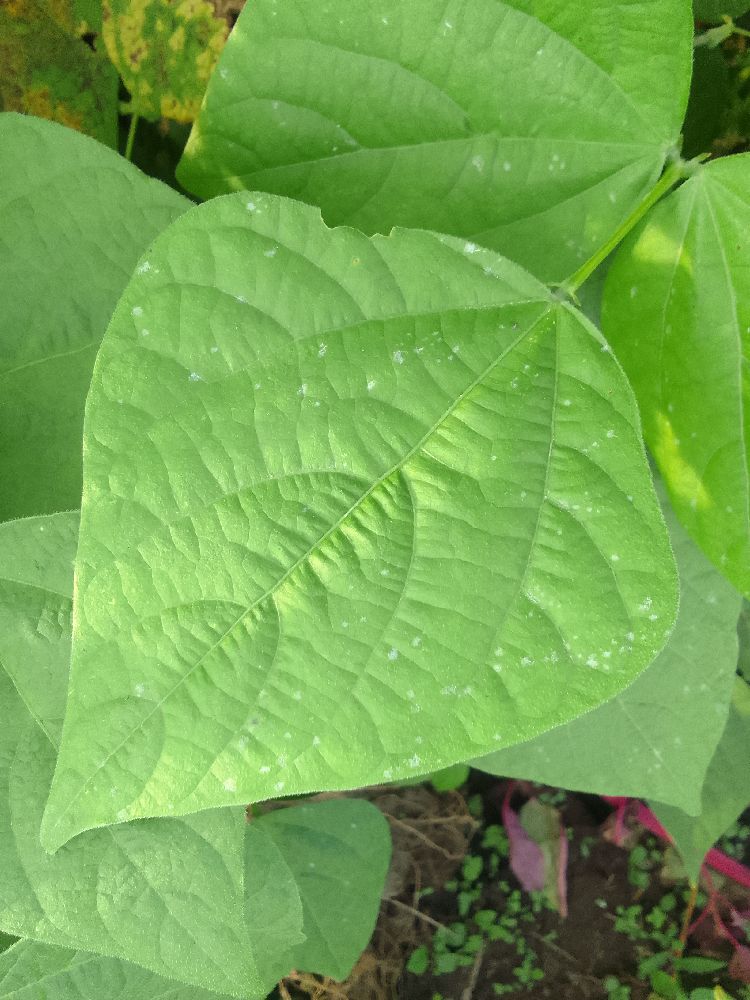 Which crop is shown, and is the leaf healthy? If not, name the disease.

common bean, healthy
